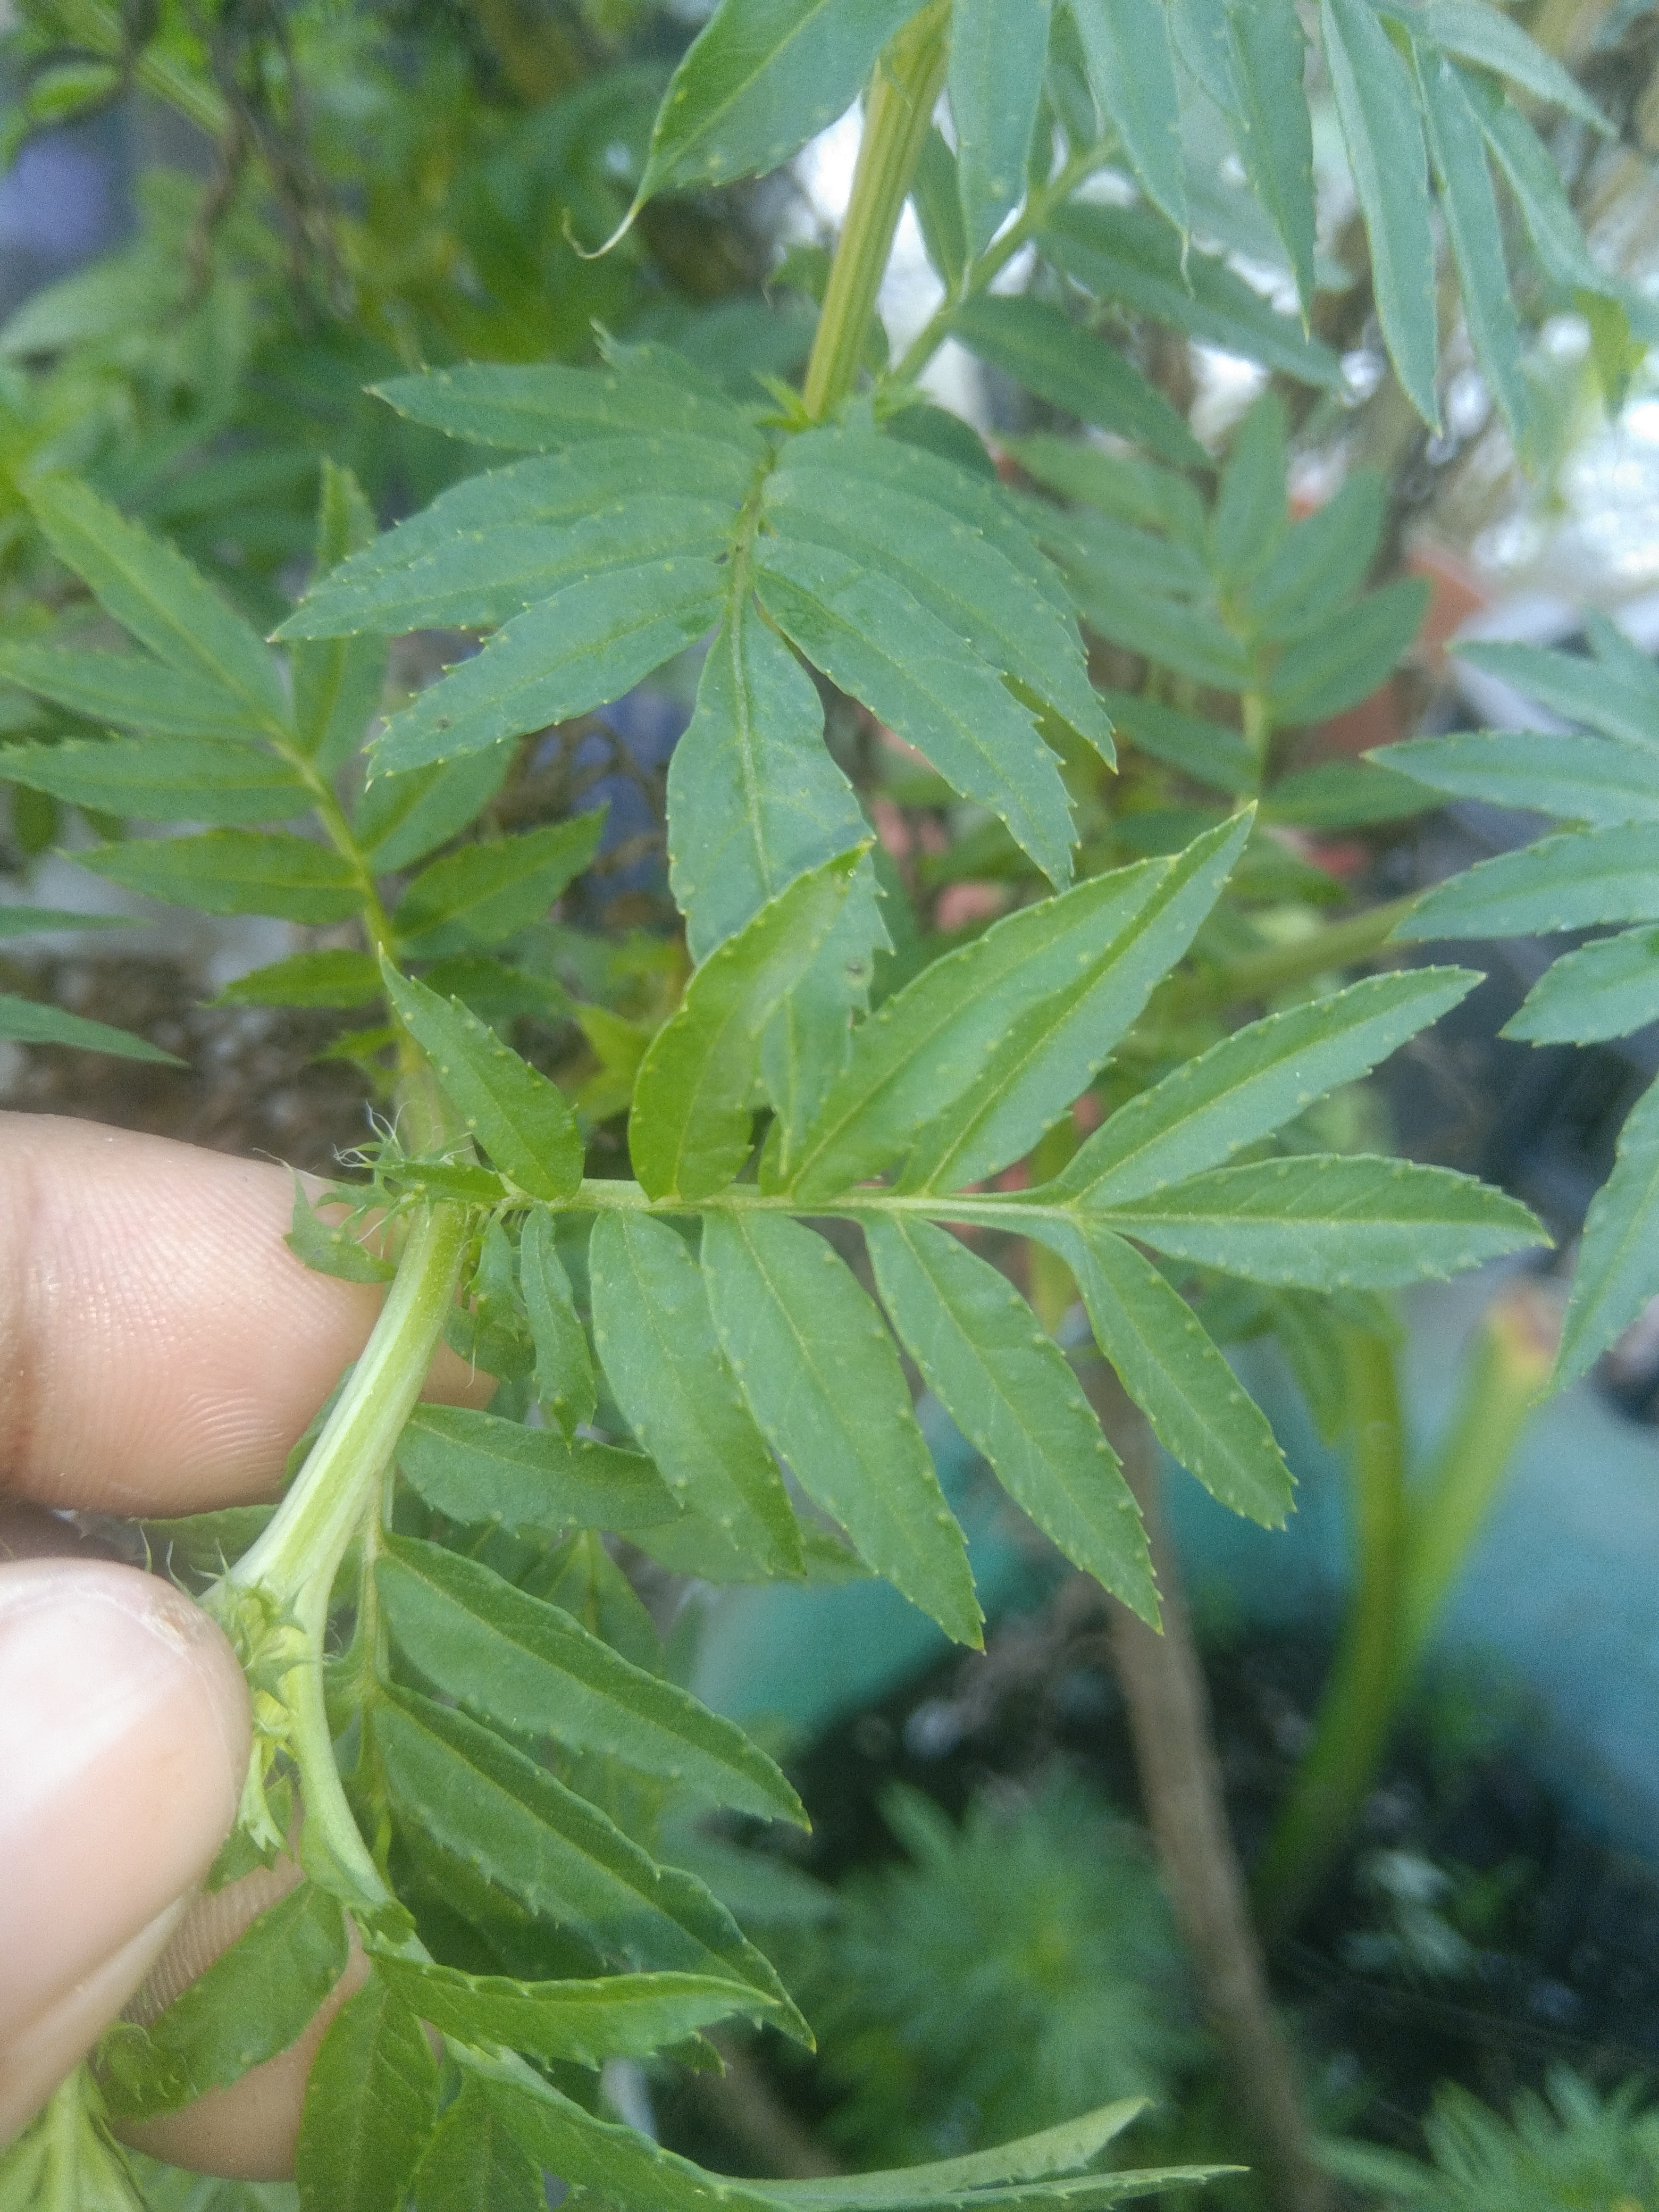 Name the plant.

marigold
